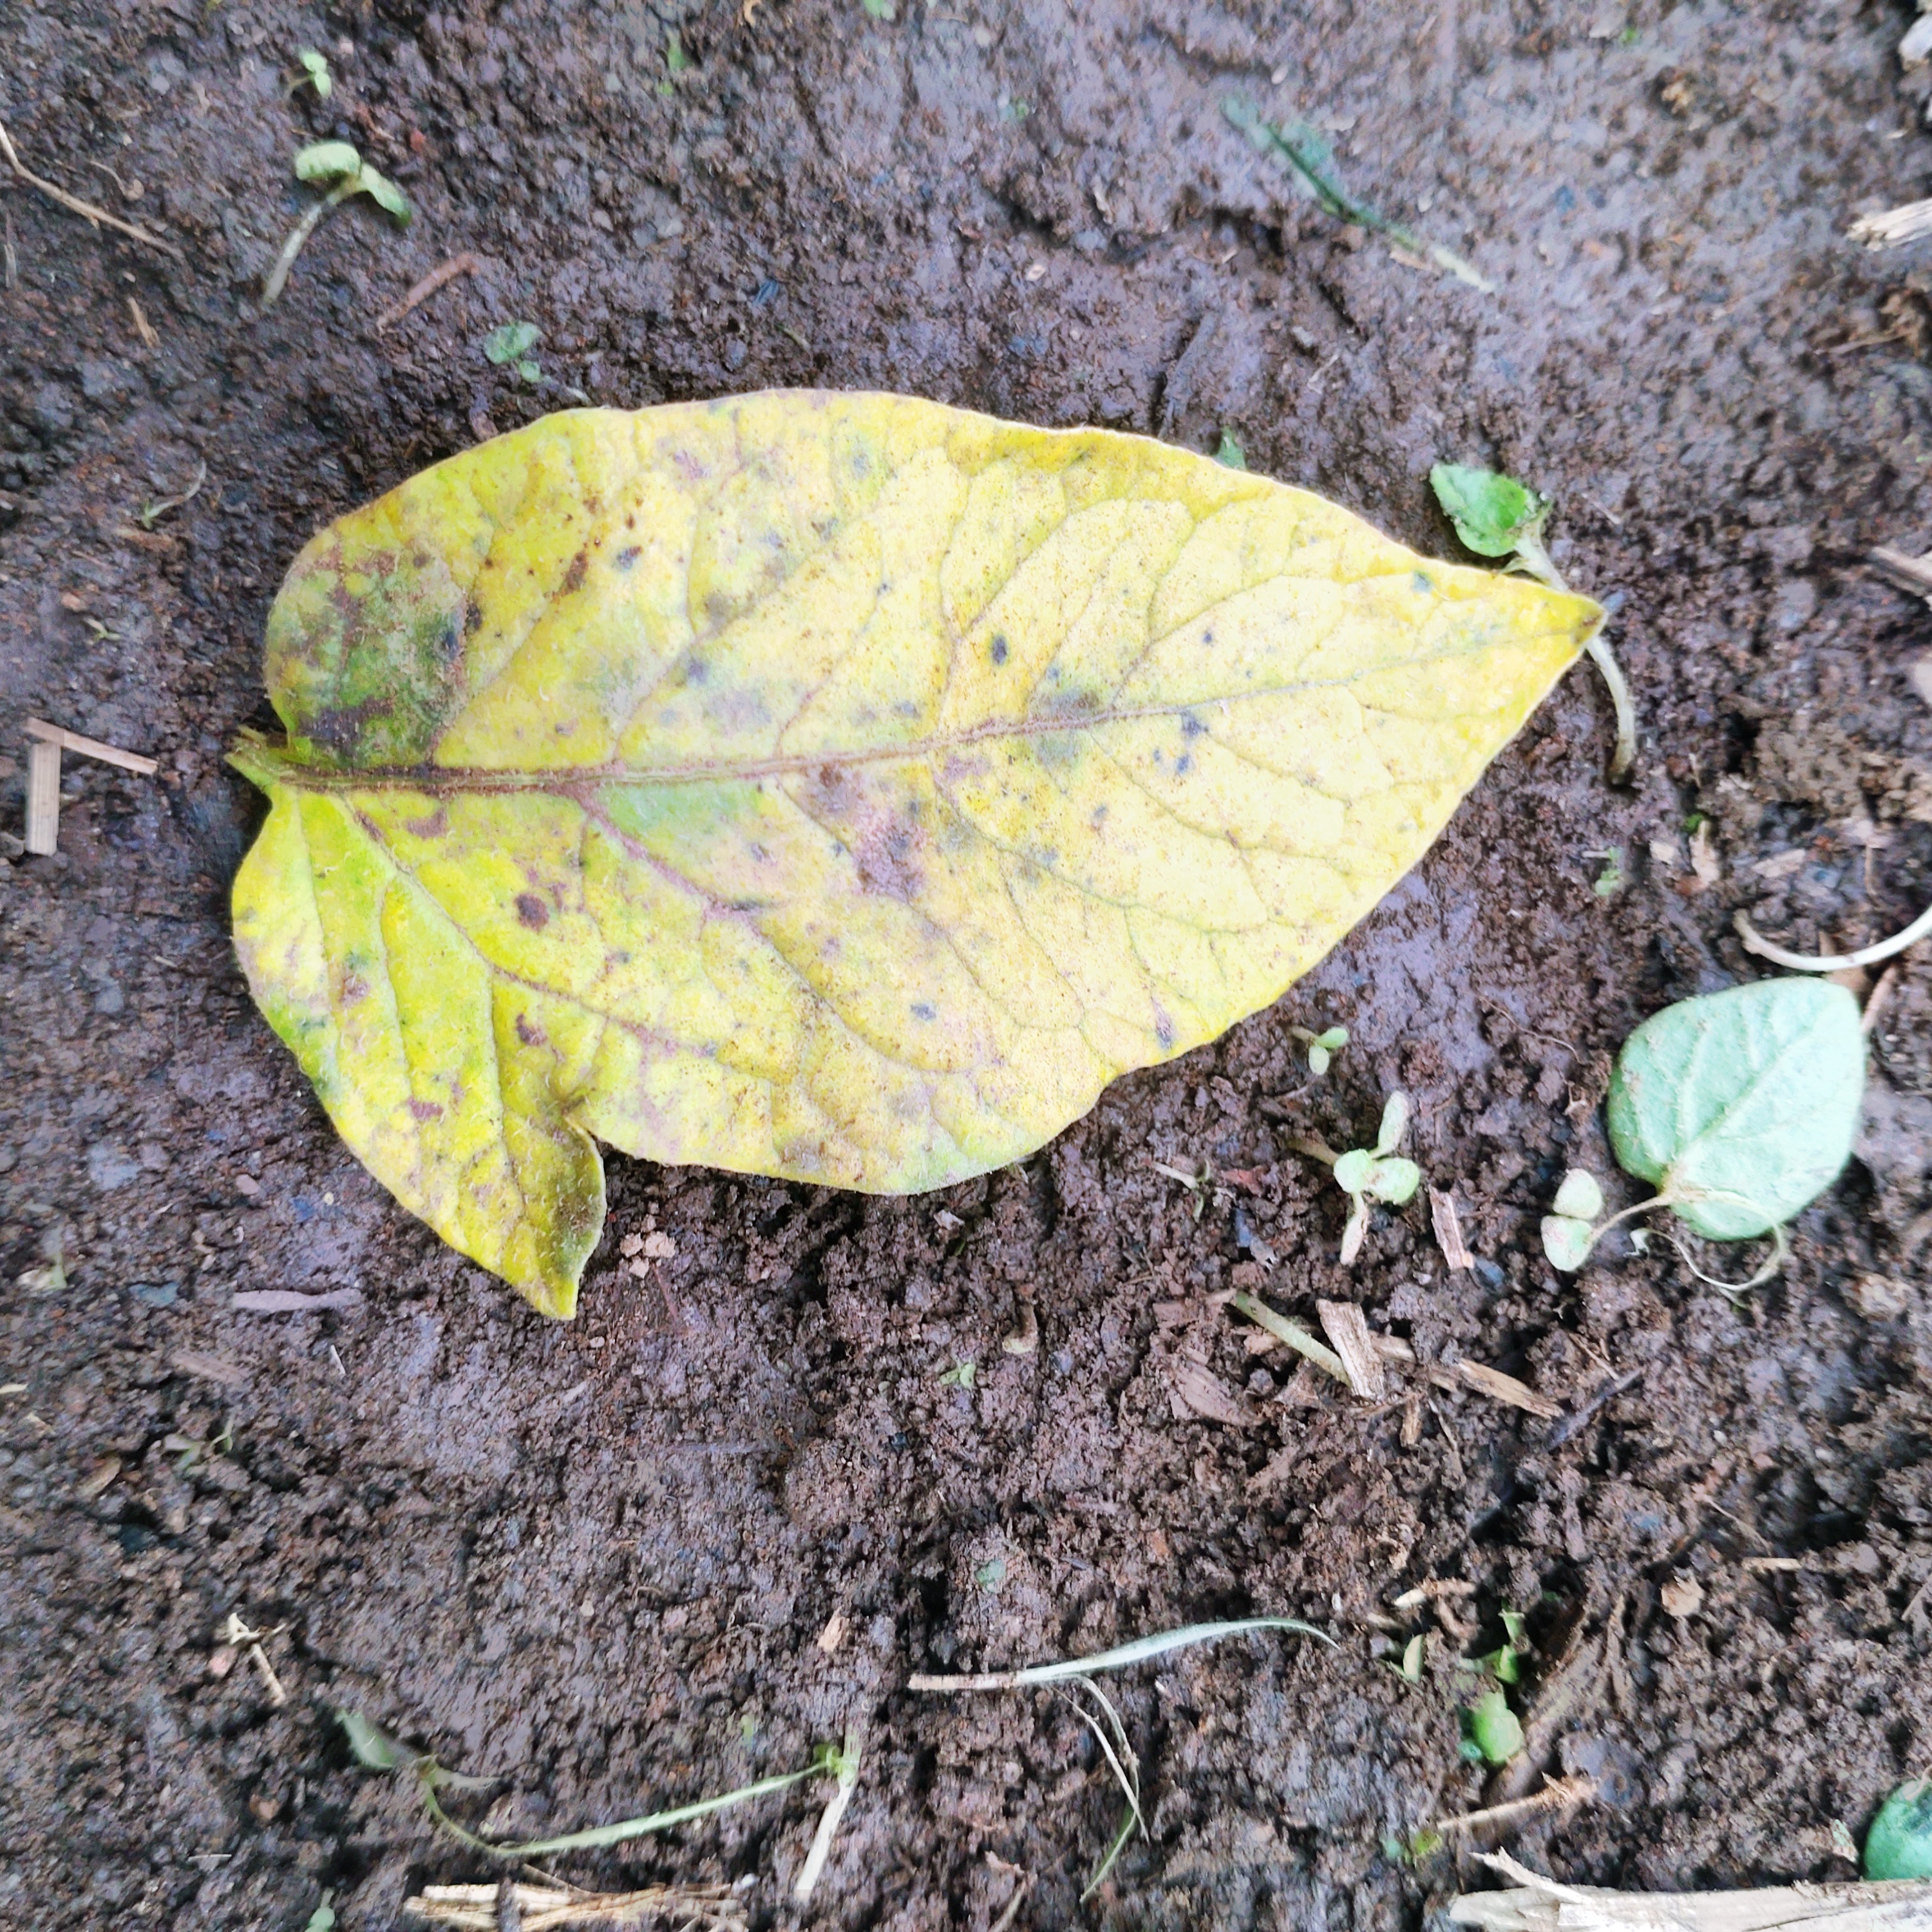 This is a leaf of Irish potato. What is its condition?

late blight
